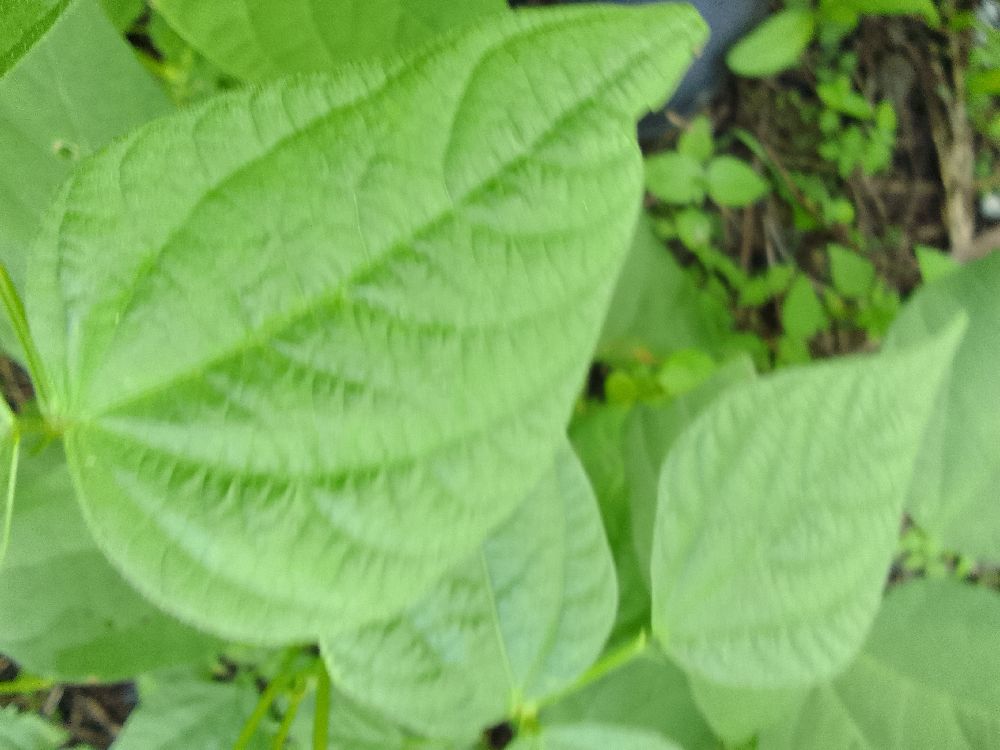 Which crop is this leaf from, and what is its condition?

common bean, healthy
